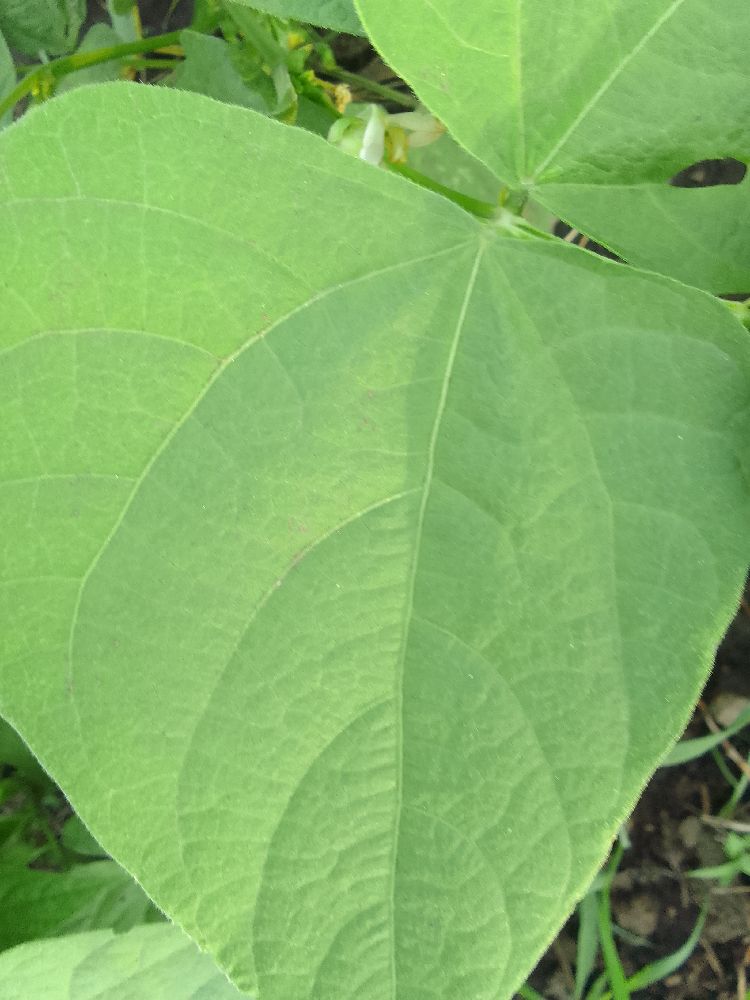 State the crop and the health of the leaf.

common bean, healthy
